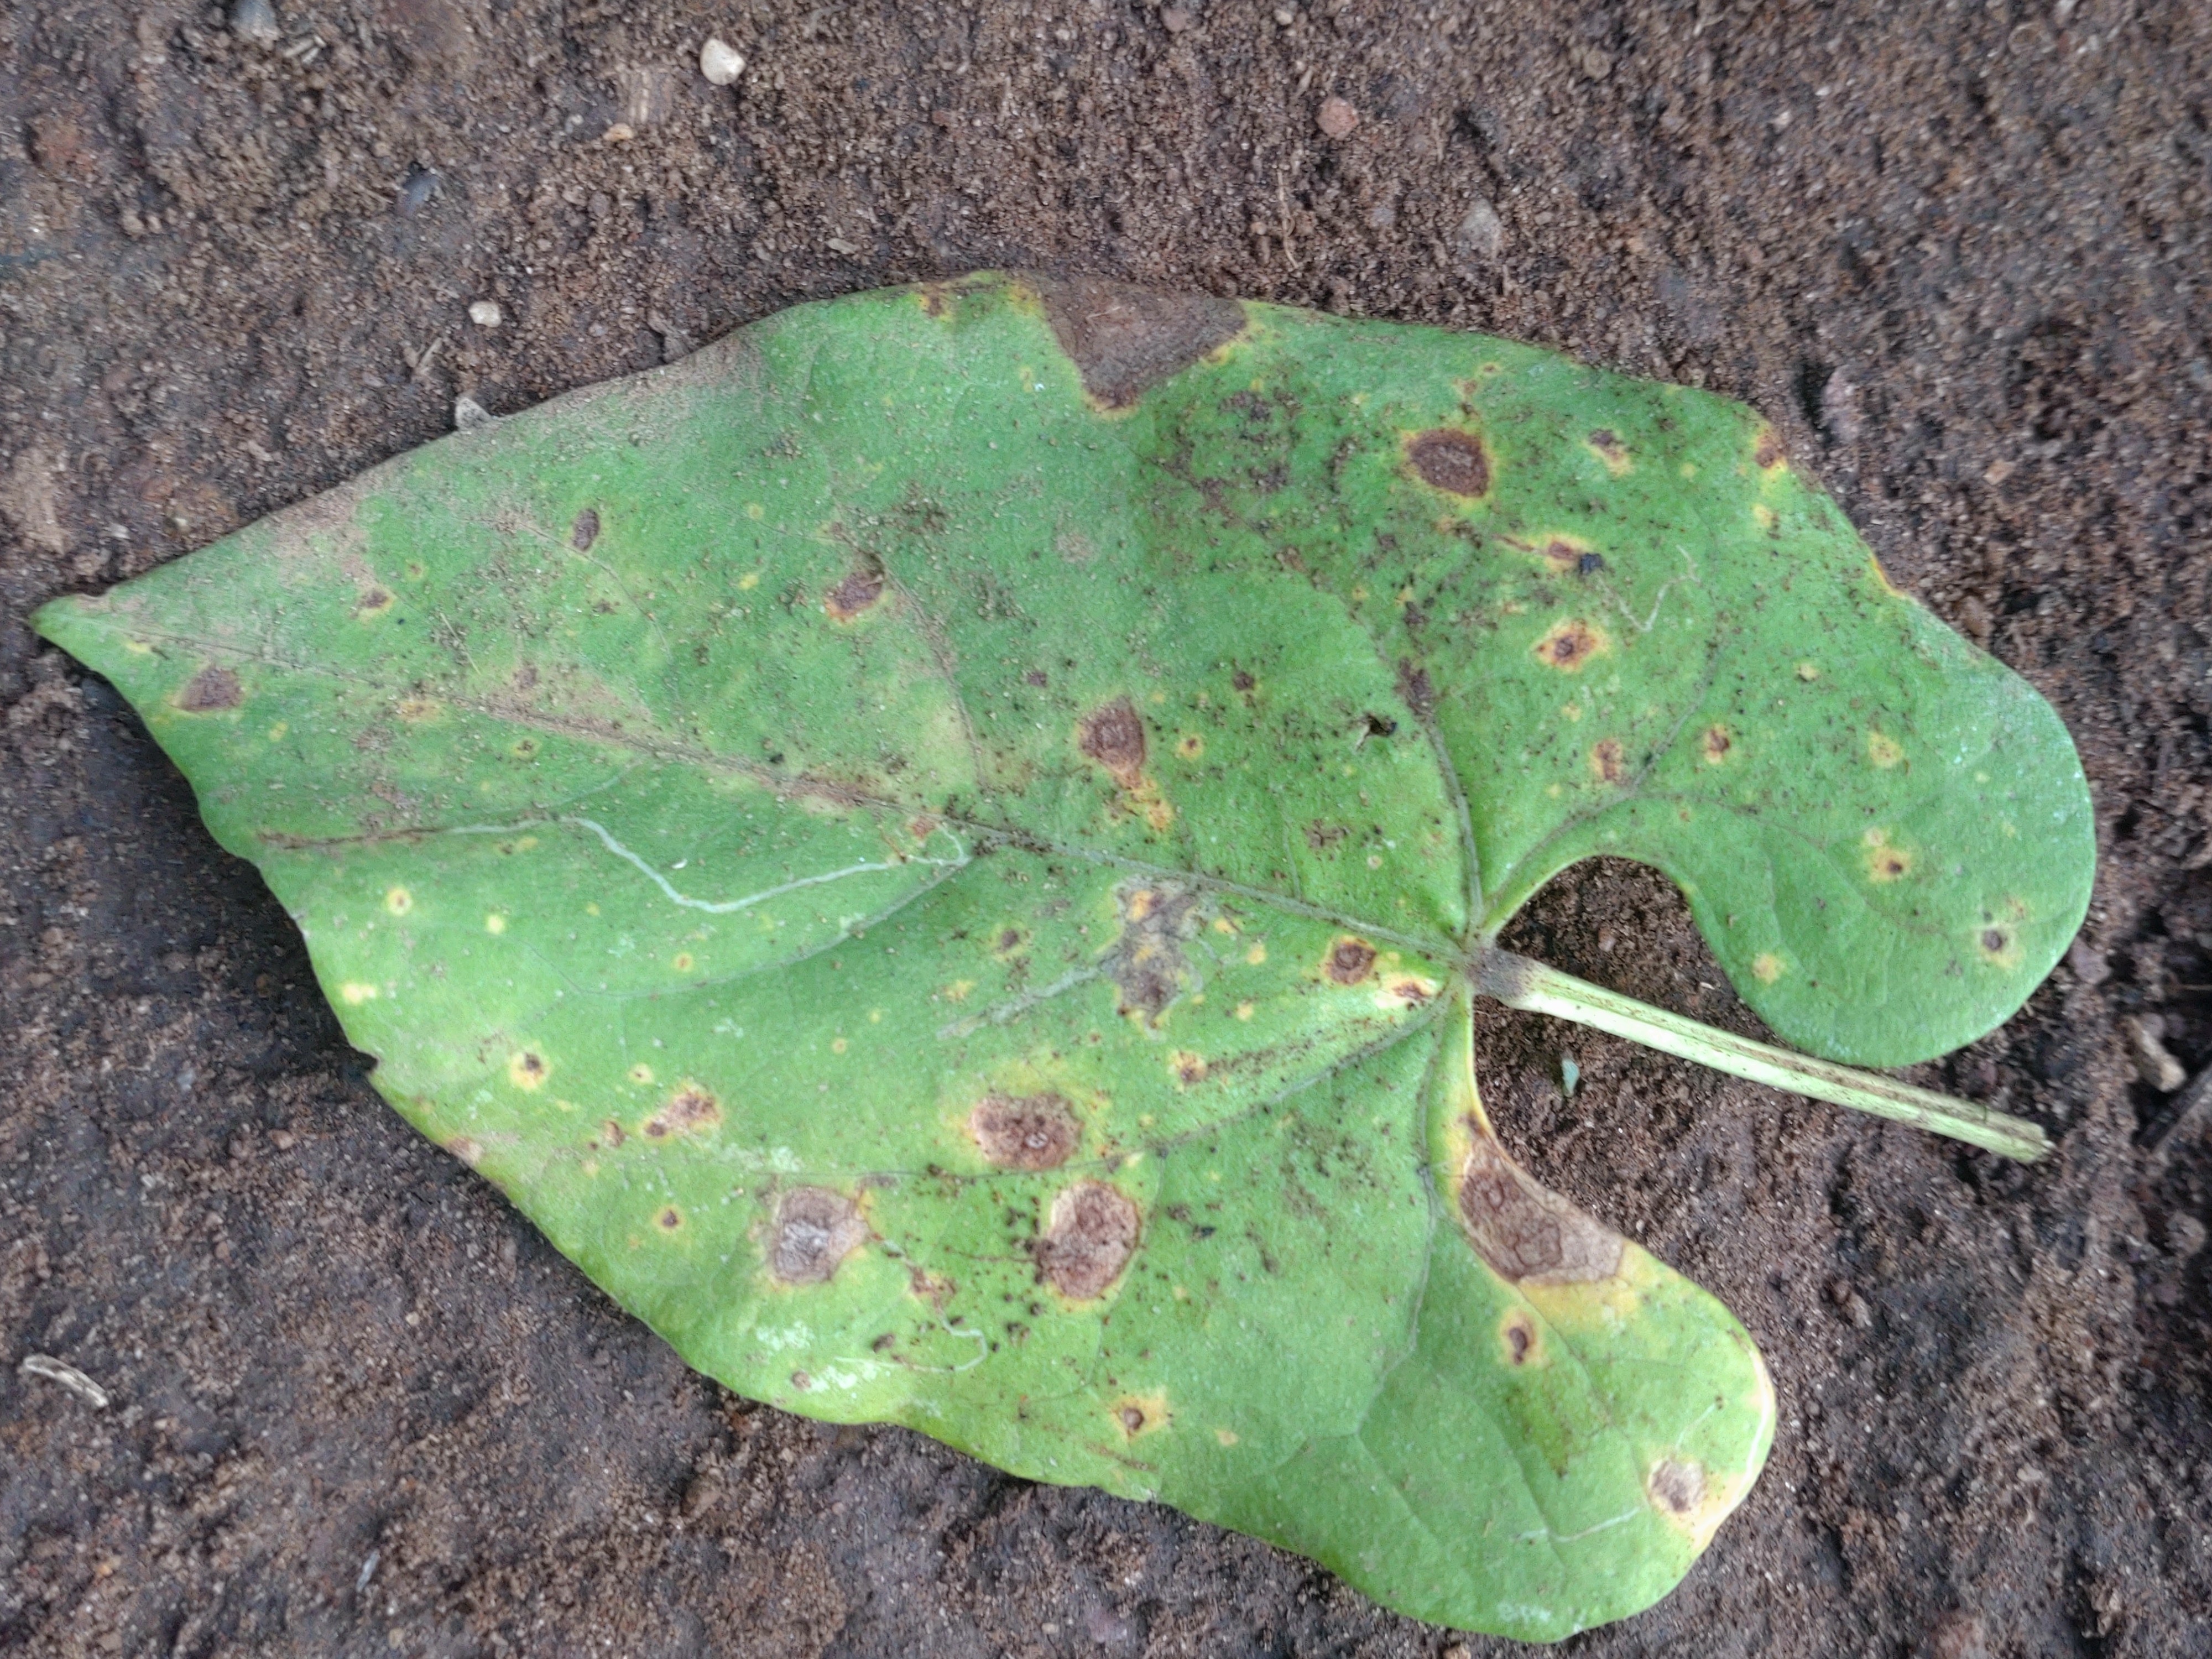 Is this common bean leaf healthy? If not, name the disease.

rust
